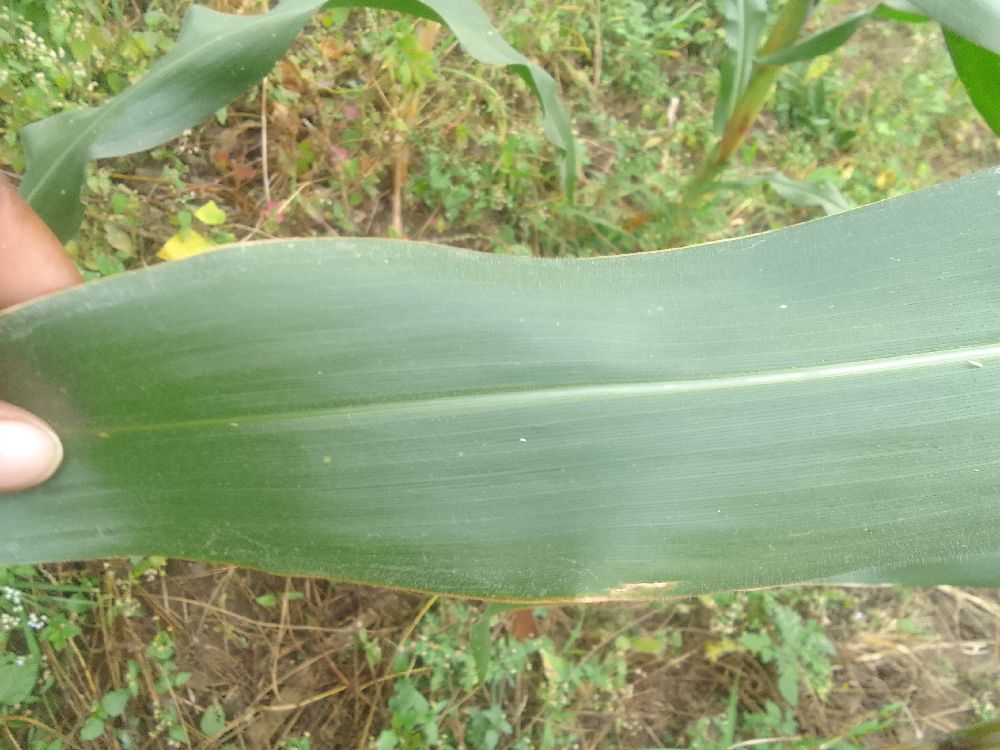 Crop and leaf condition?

maize, healthy
